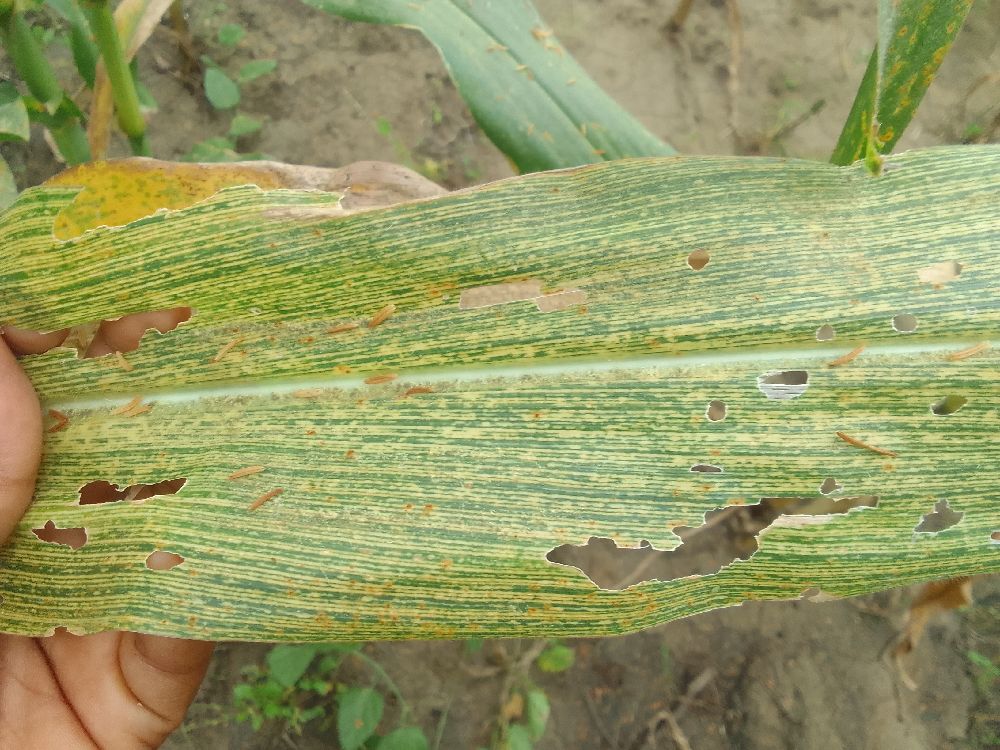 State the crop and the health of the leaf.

maize, maize streak virus
